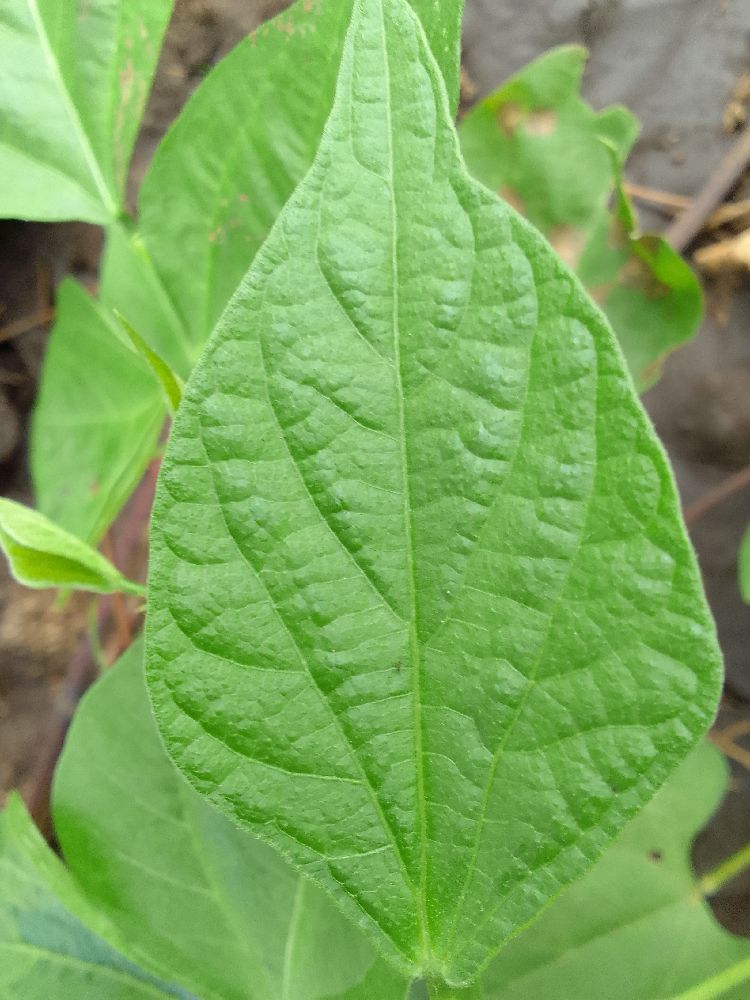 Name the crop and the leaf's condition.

common bean, healthy
